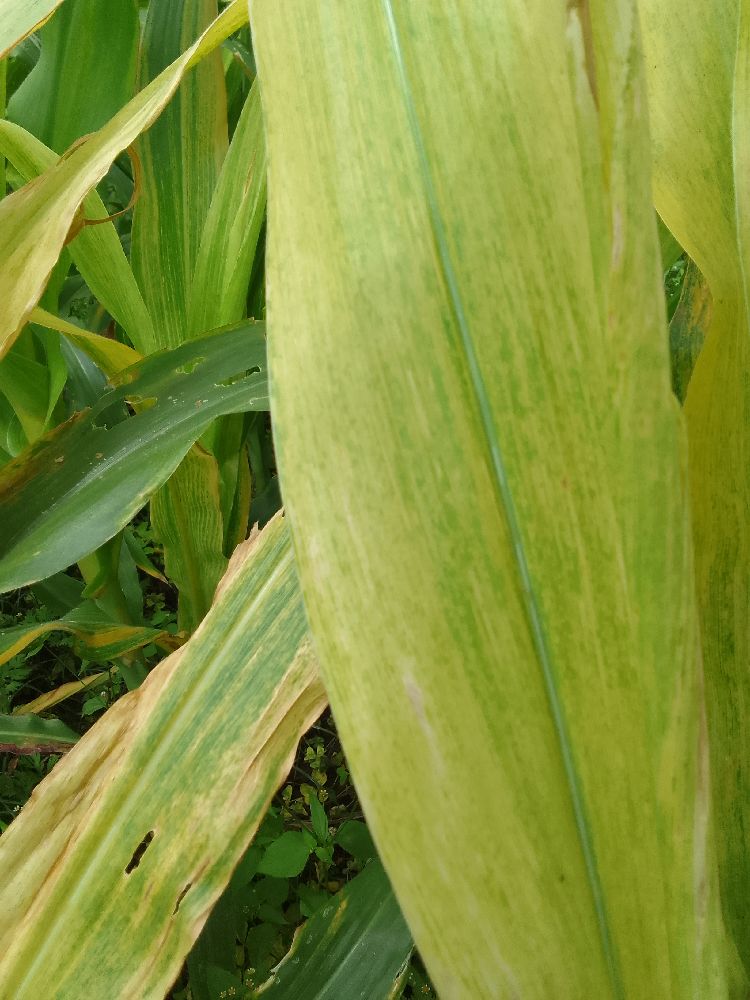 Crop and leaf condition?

maize, maize lethal necrosis
